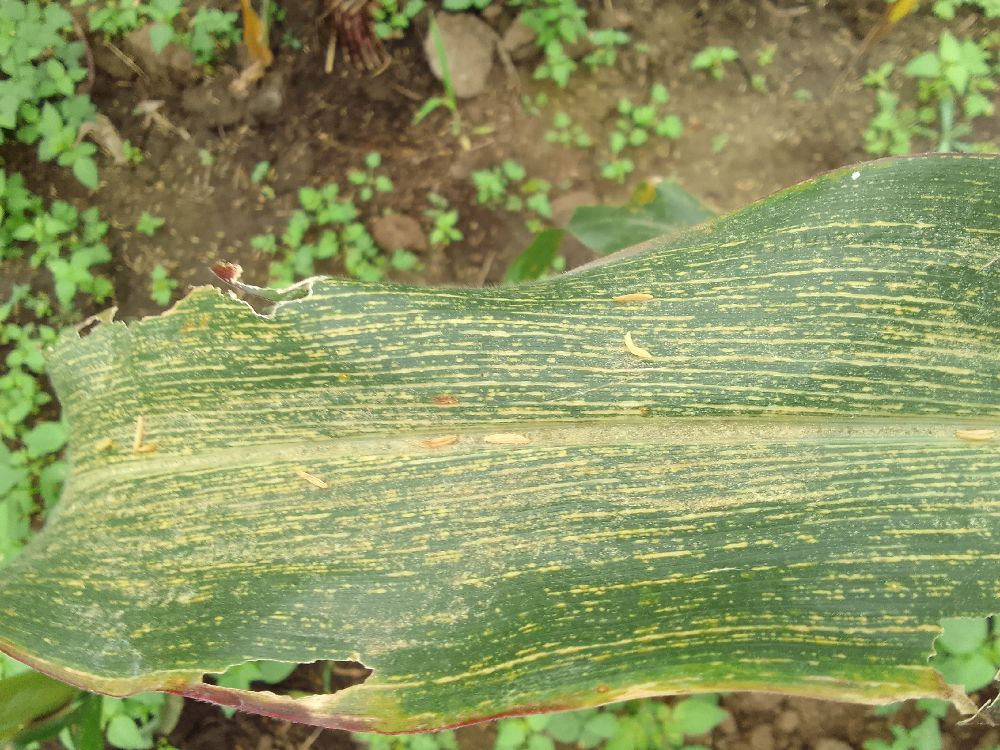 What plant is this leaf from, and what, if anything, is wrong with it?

maize, maize streak virus
